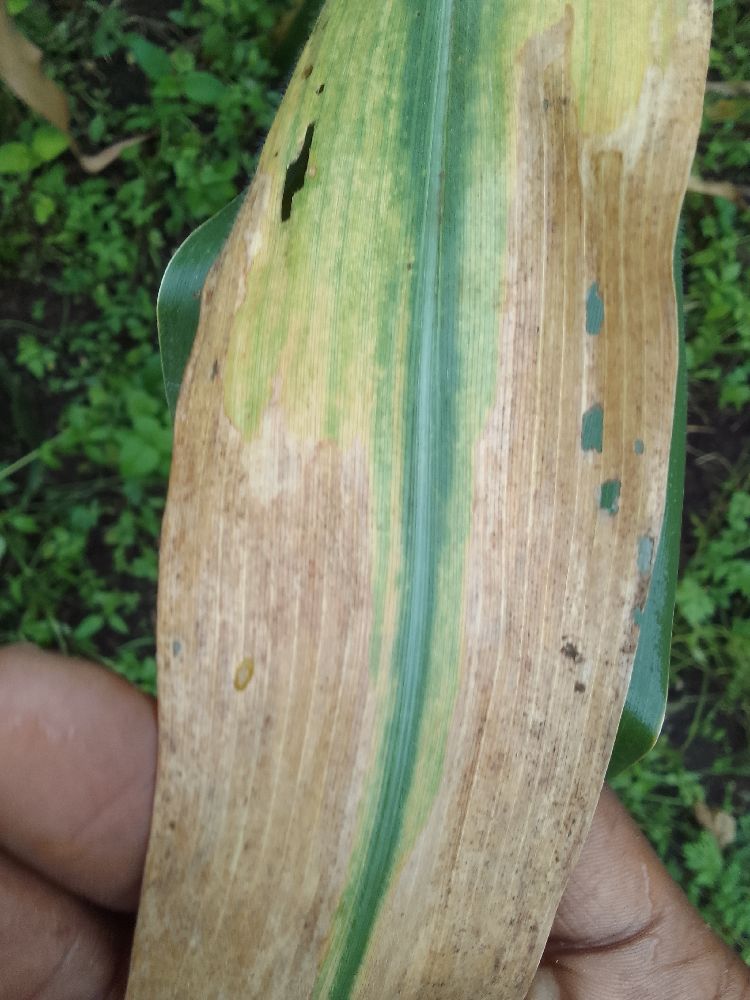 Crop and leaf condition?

maize, maize lethal necrosis
